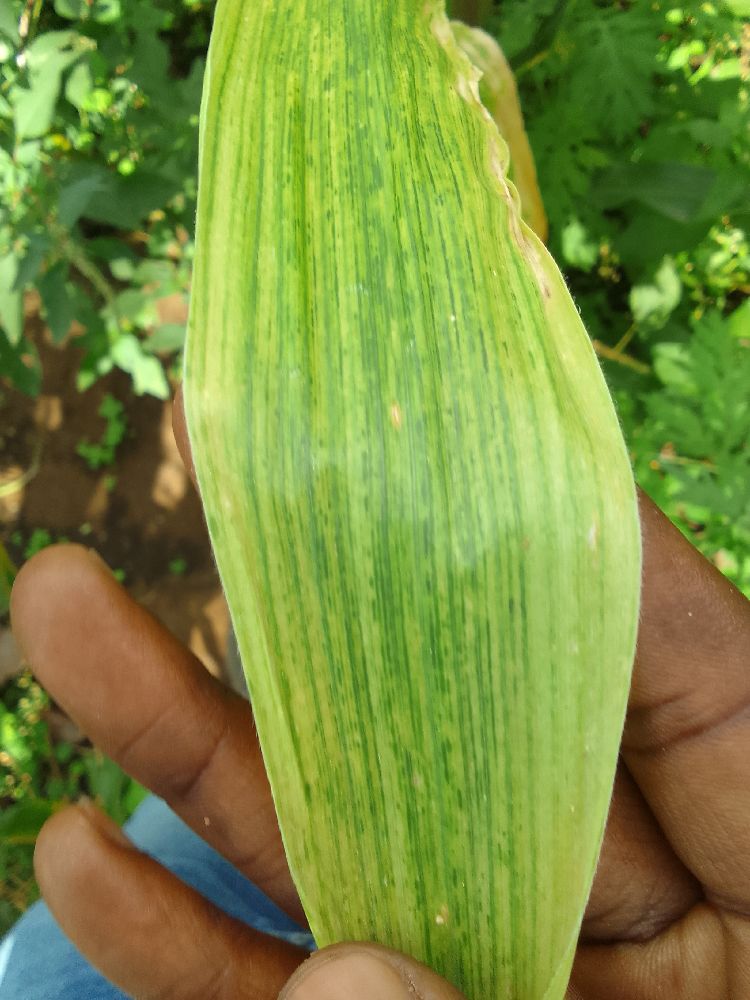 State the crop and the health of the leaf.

maize, maize lethal necrosis
